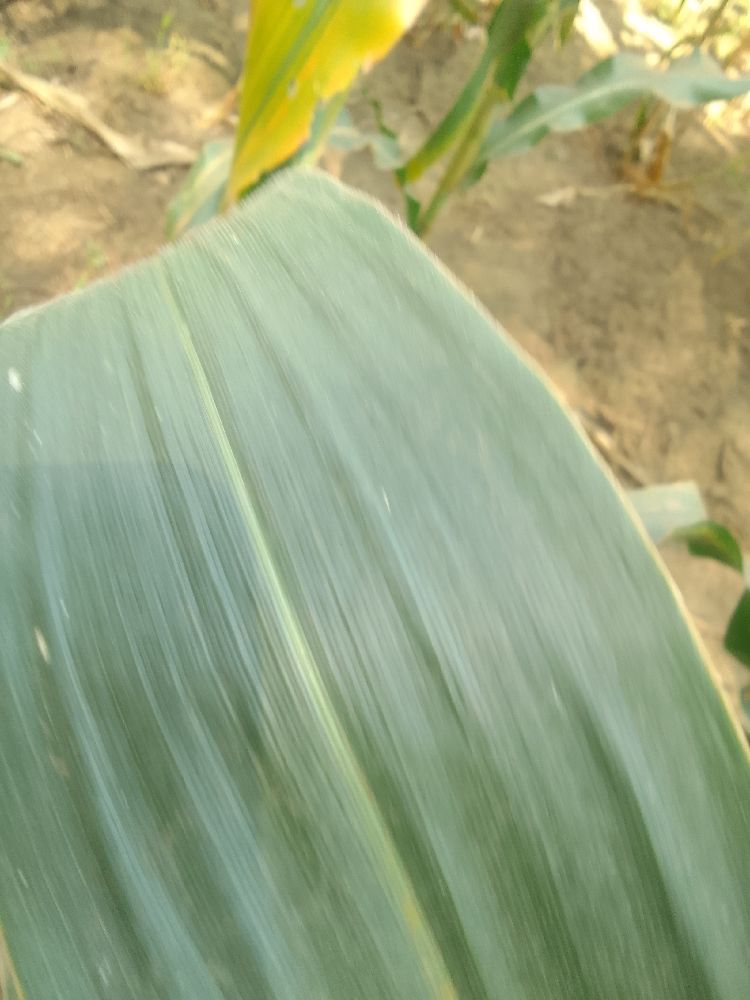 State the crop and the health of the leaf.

maize, healthy
